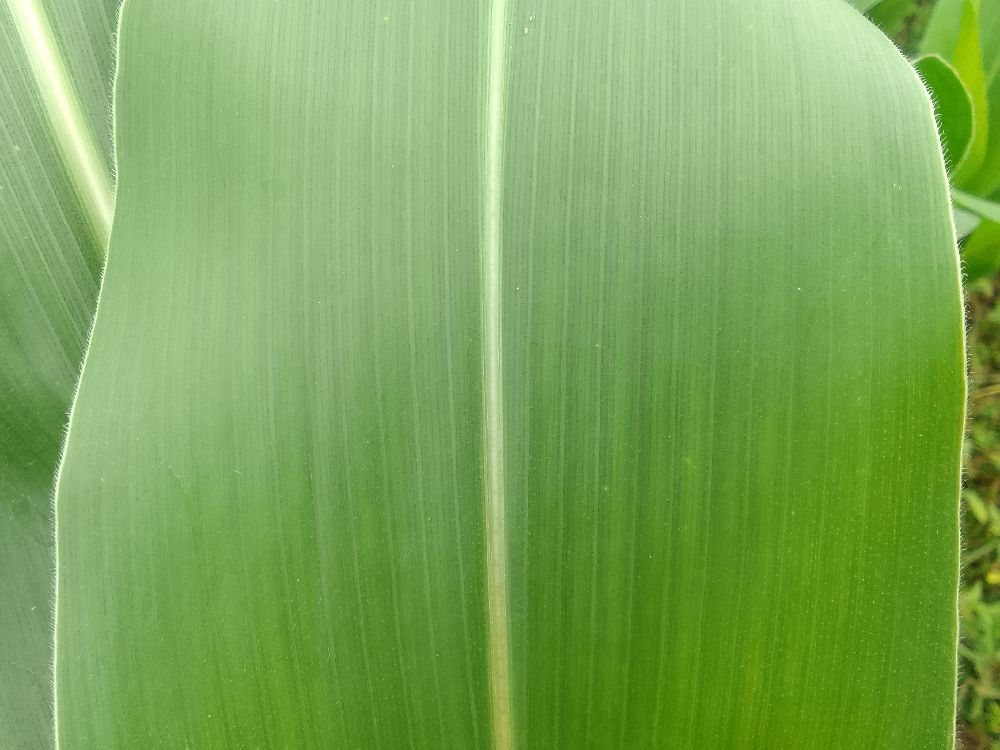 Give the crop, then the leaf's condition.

maize, healthy
